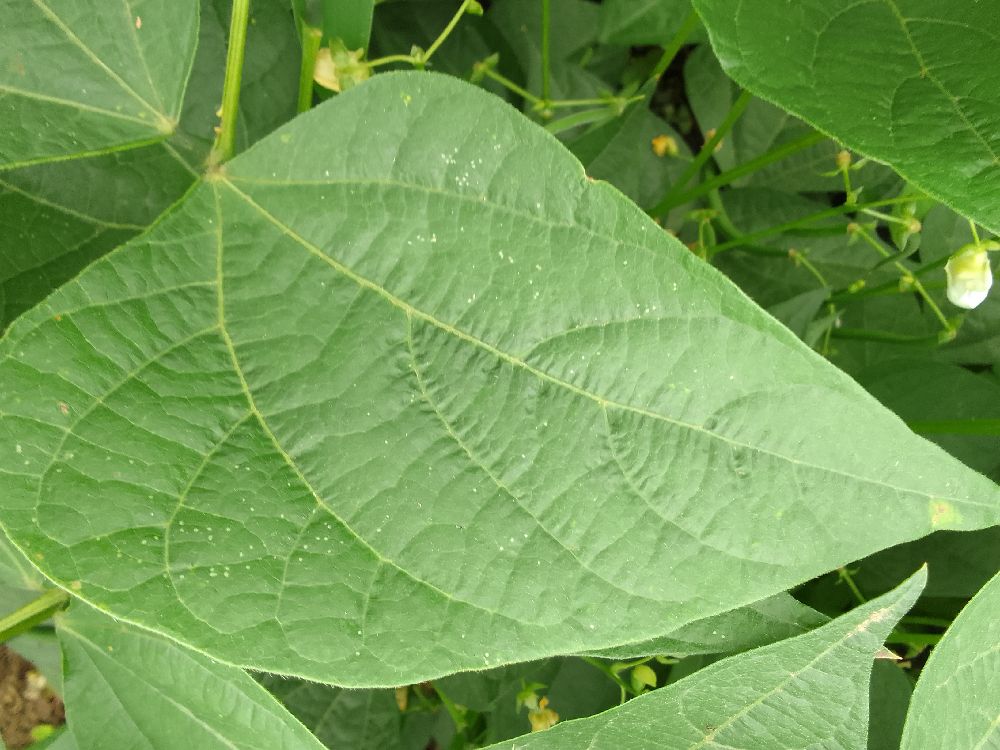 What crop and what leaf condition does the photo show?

common bean, healthy
